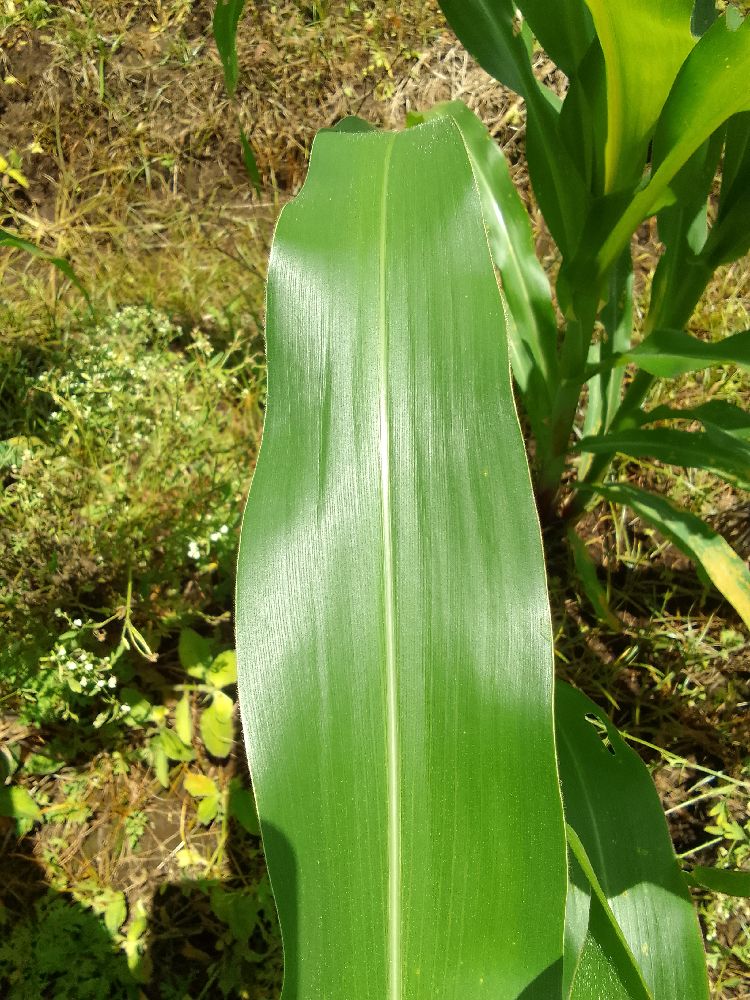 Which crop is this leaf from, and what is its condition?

maize, healthy
